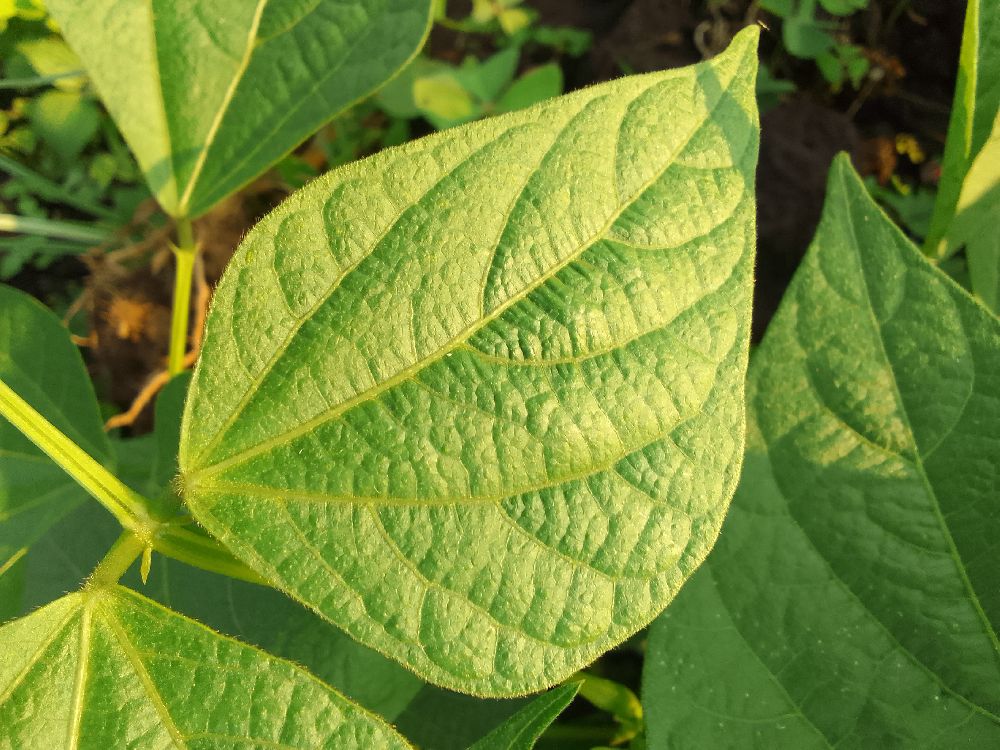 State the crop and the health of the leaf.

common bean, healthy
